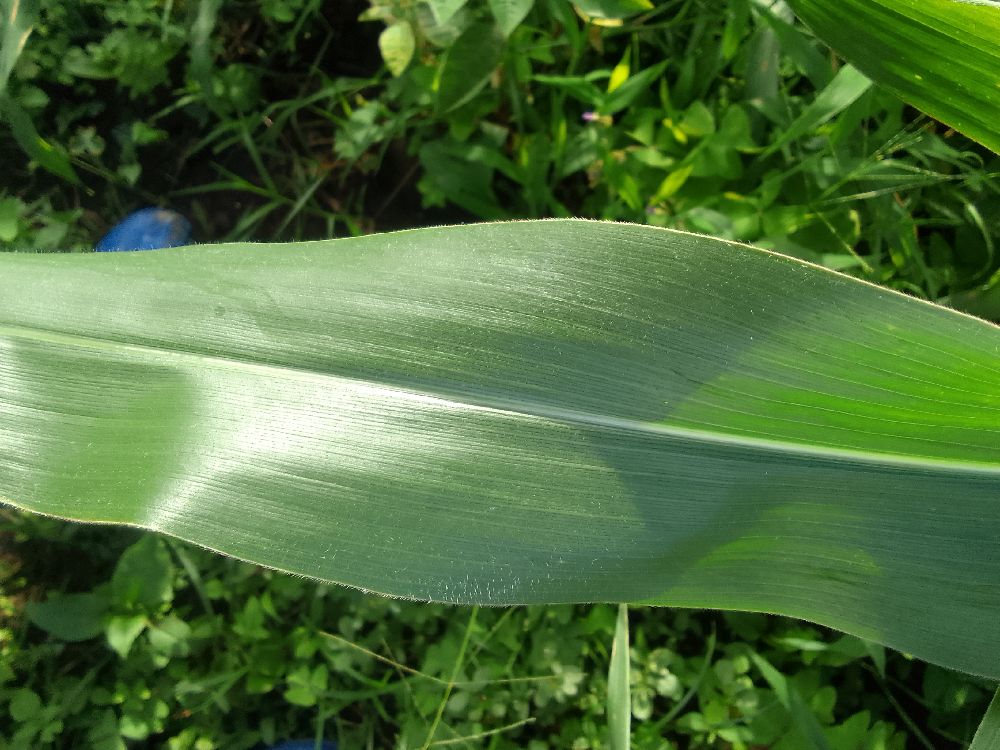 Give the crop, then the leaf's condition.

maize, healthy
